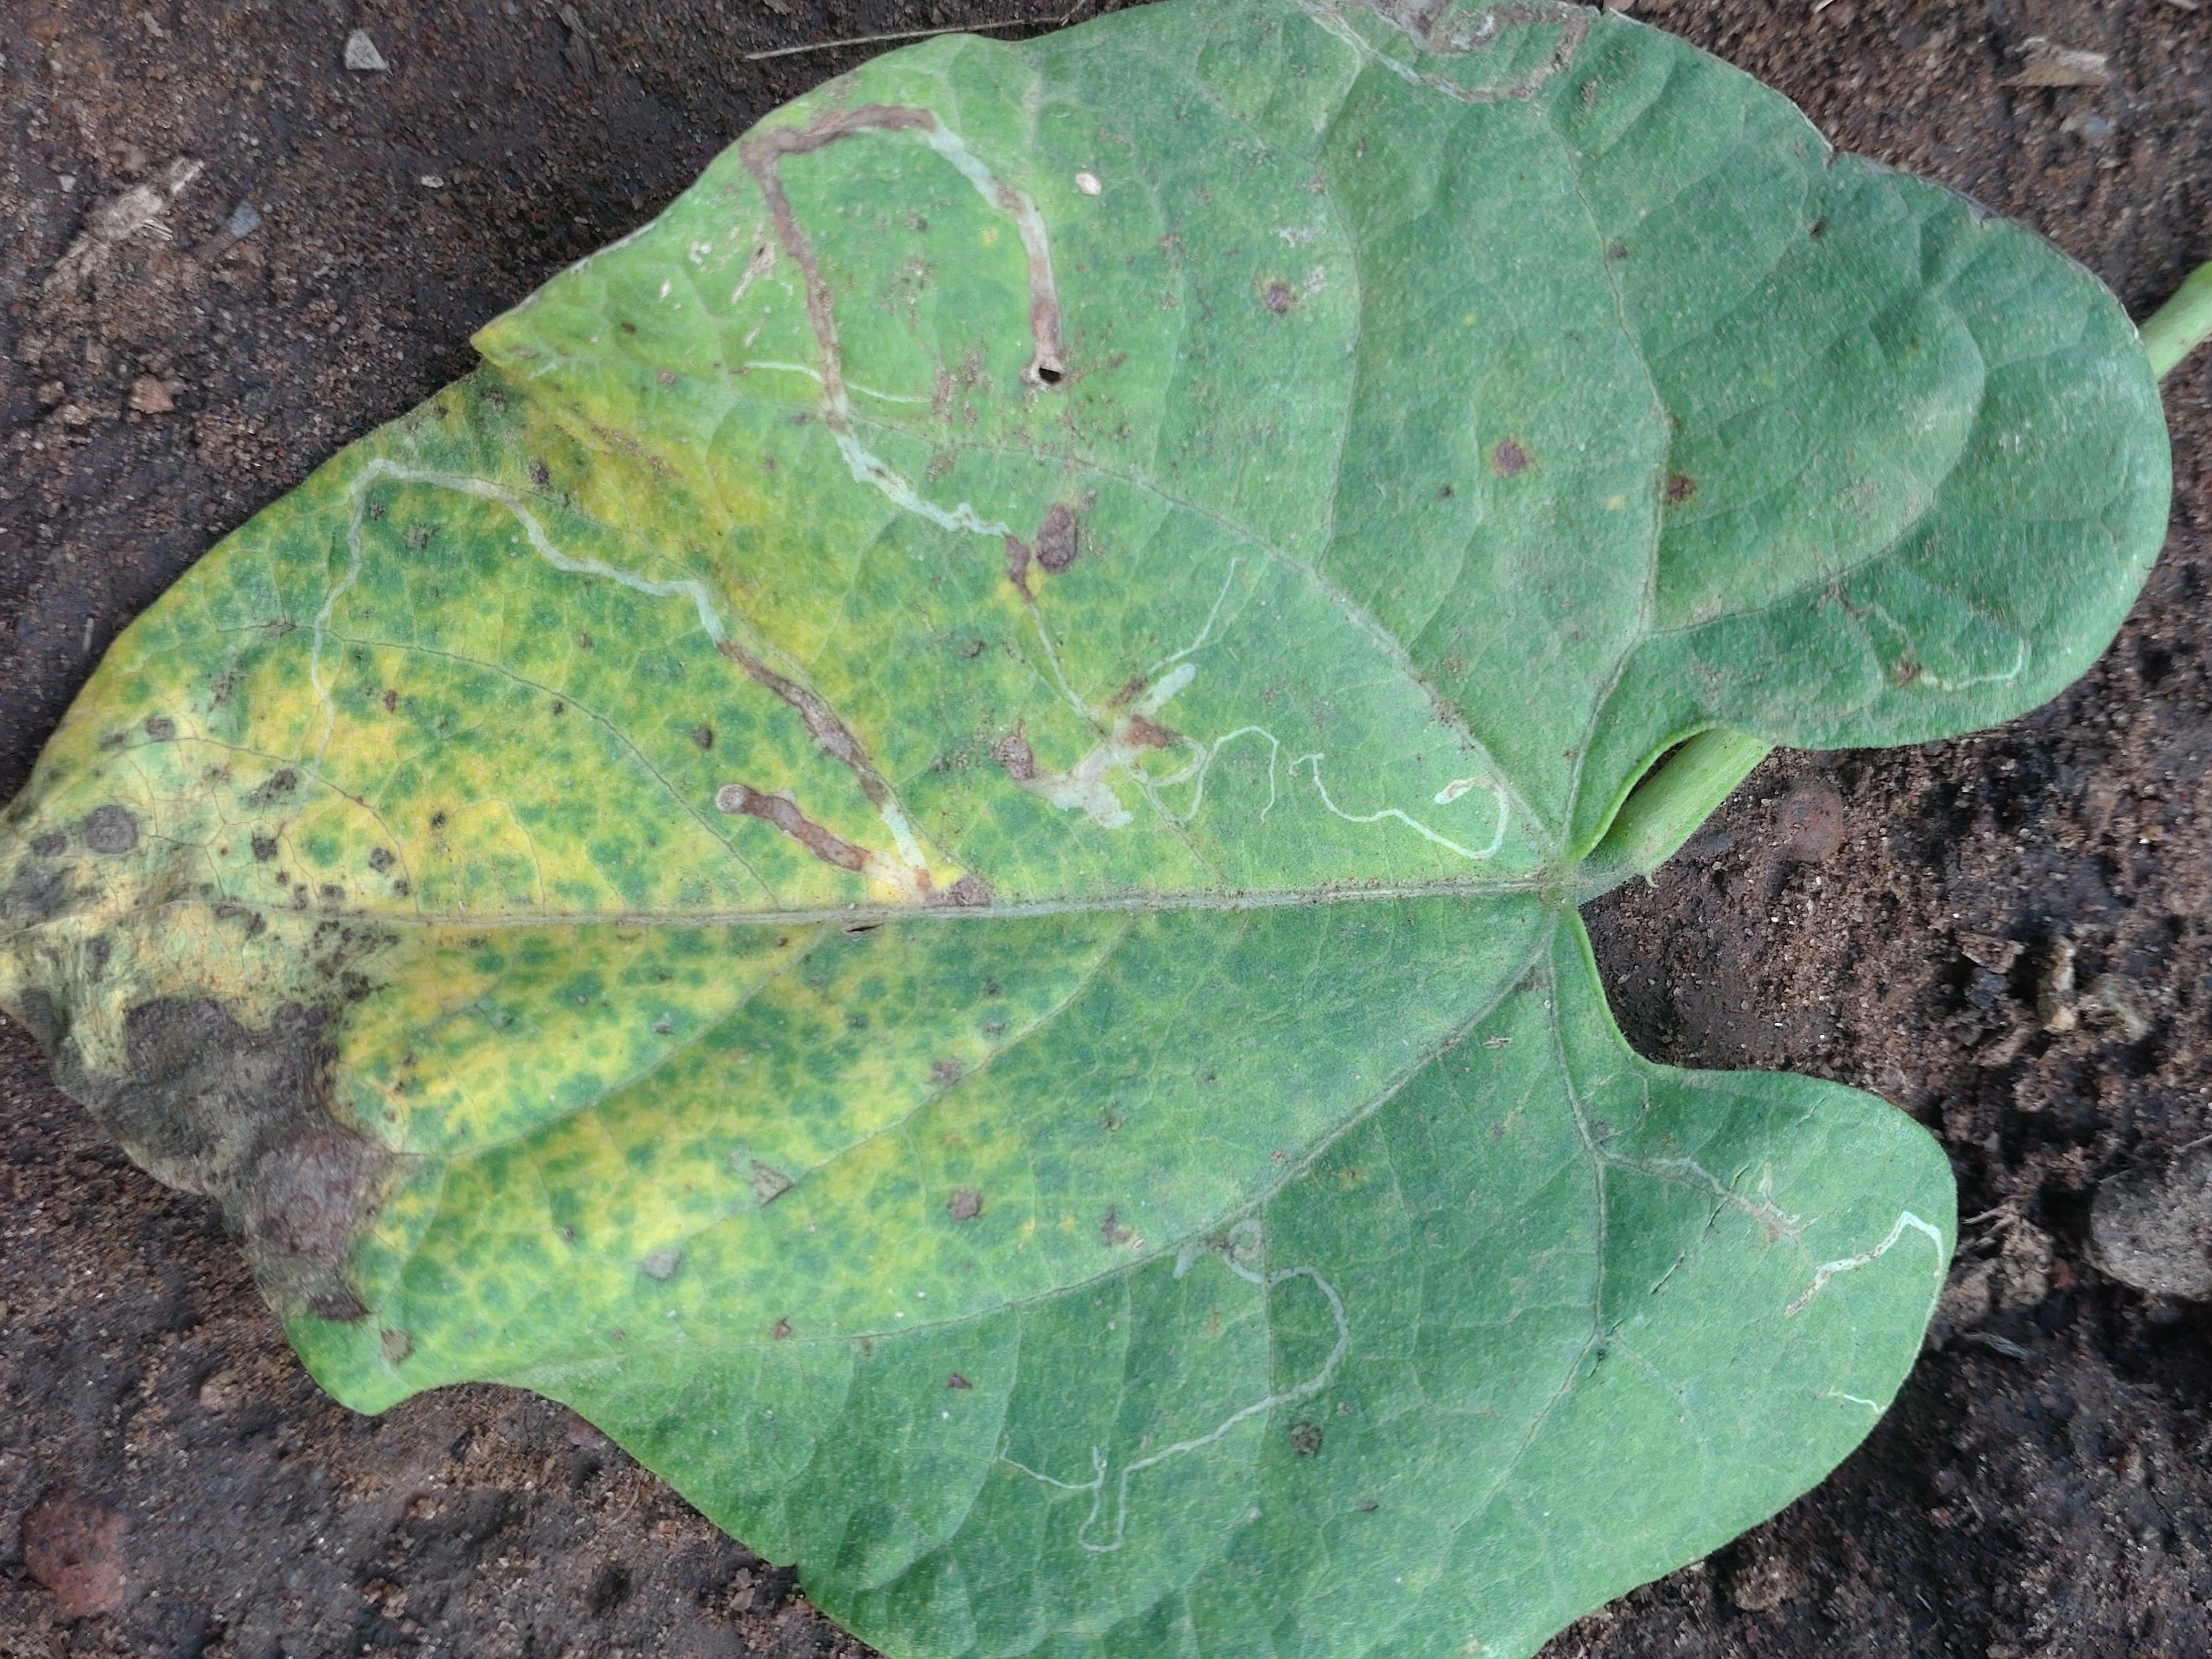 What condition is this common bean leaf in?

anthracnose
